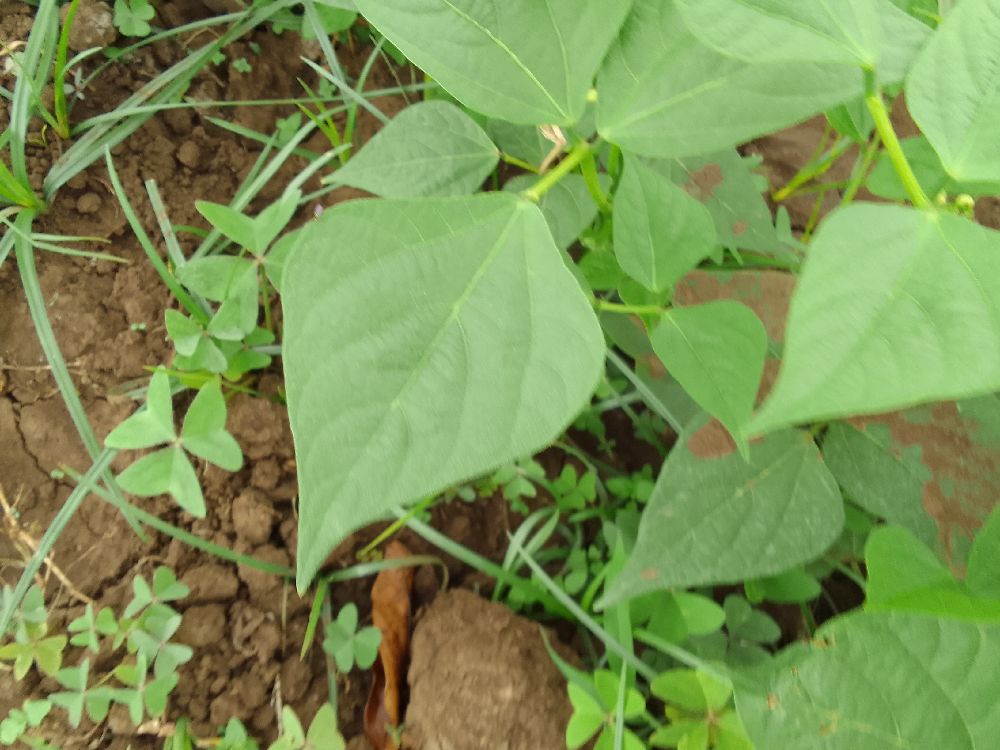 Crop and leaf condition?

common bean, healthy
